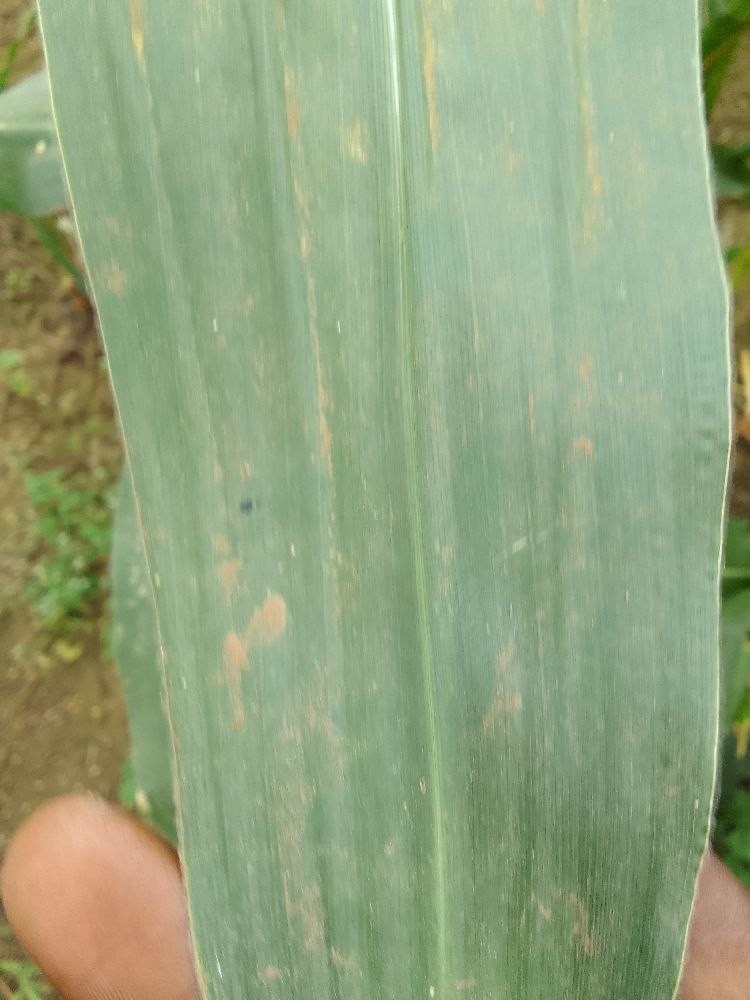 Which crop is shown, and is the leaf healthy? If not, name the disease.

maize, healthy
